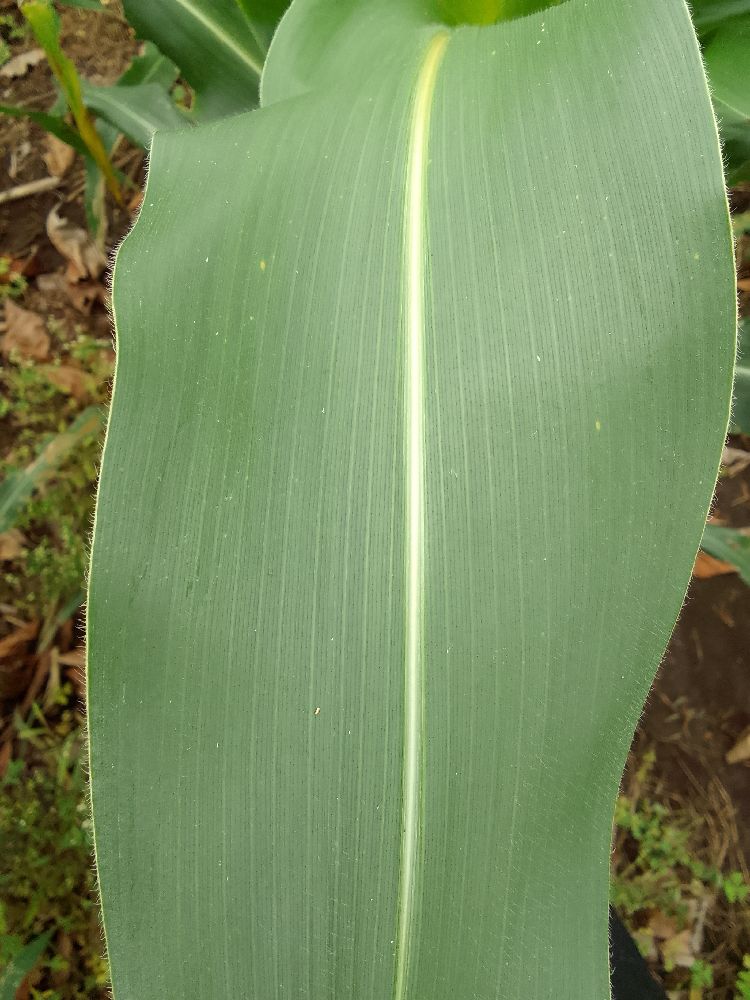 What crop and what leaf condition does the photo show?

maize, healthy
